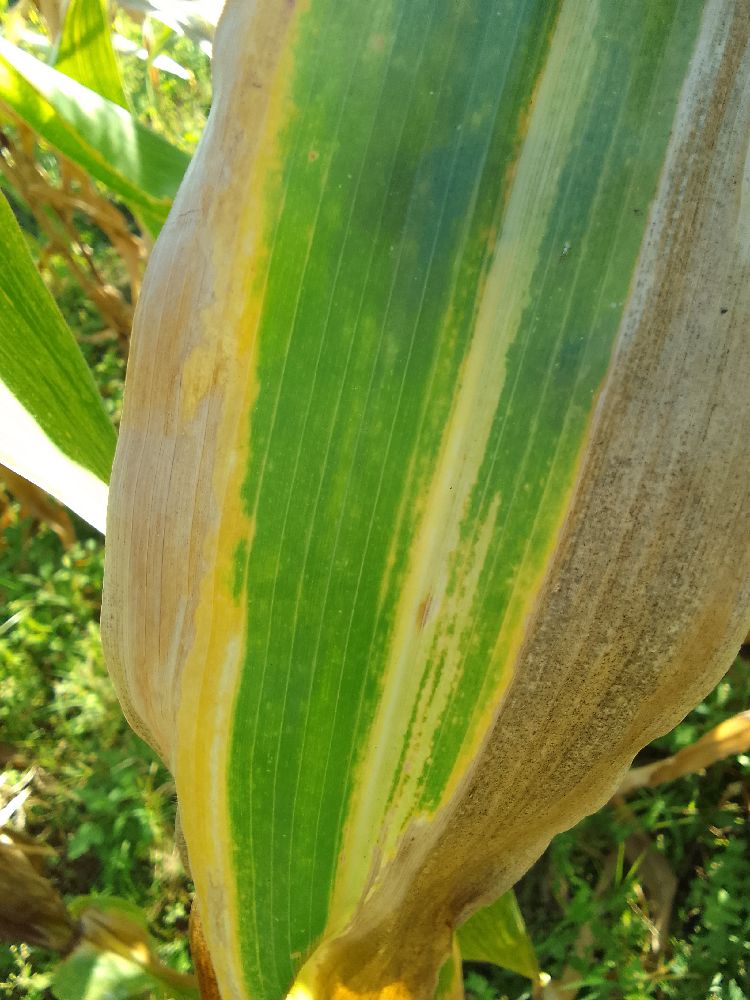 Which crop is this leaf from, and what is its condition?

maize, maize lethal necrosis
